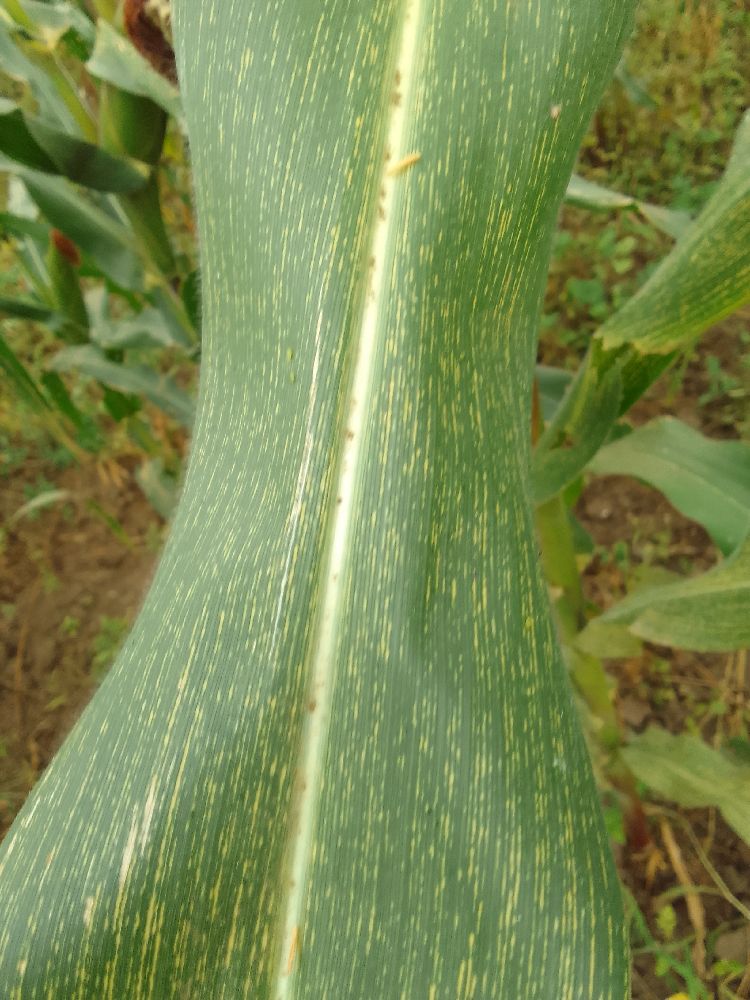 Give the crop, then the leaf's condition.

maize, maize streak virus
